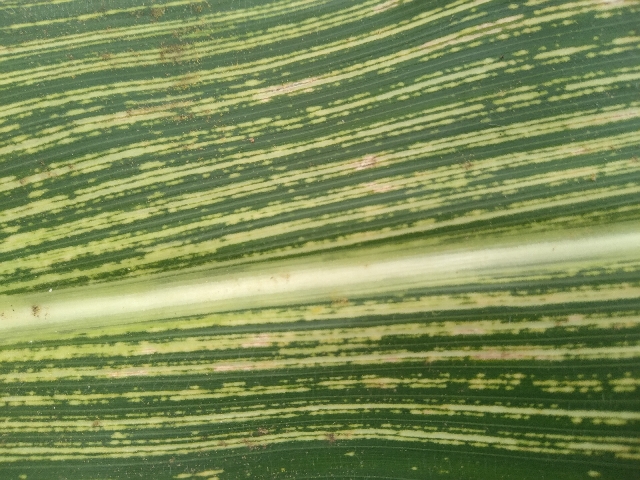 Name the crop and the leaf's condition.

maize, maize streak virus
